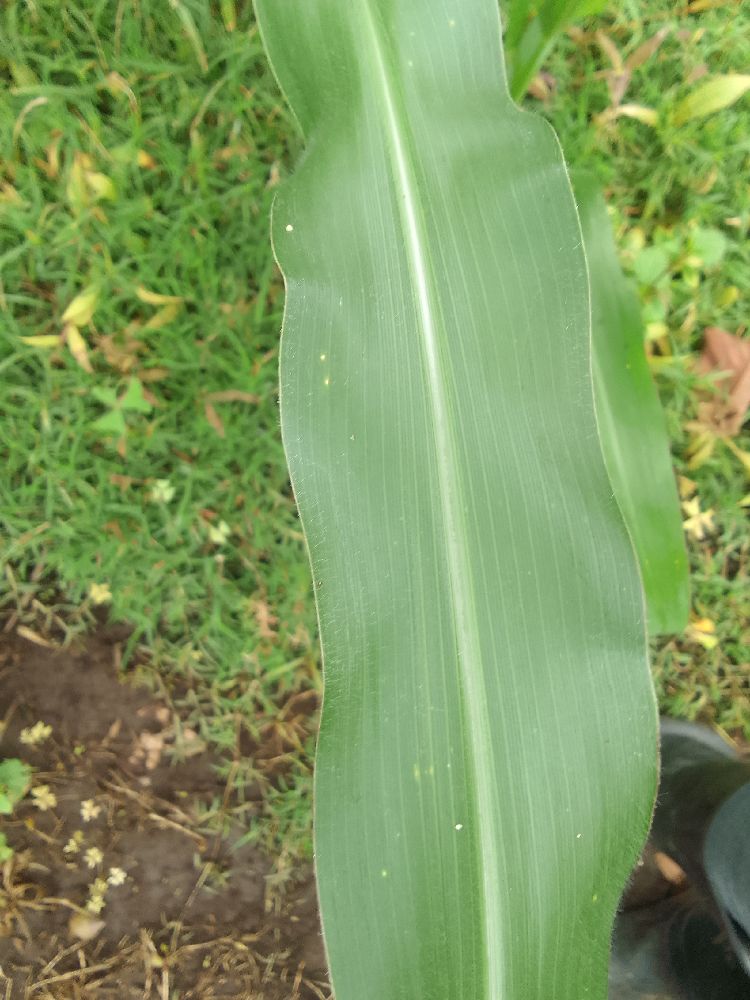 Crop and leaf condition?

maize, healthy
